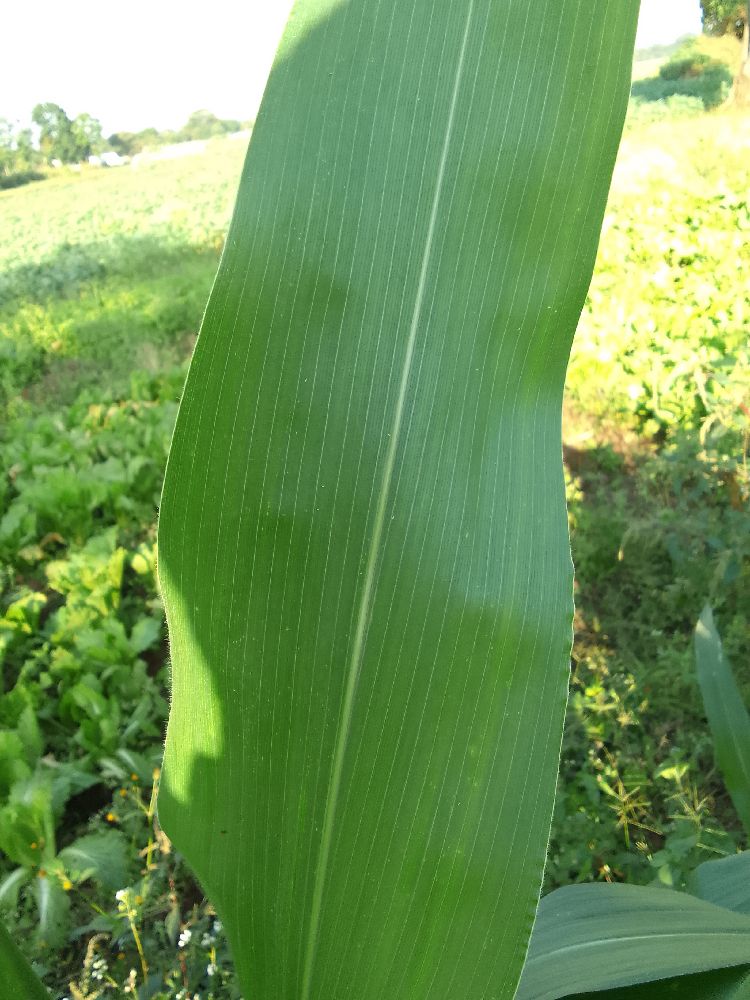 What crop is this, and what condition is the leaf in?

maize, healthy
